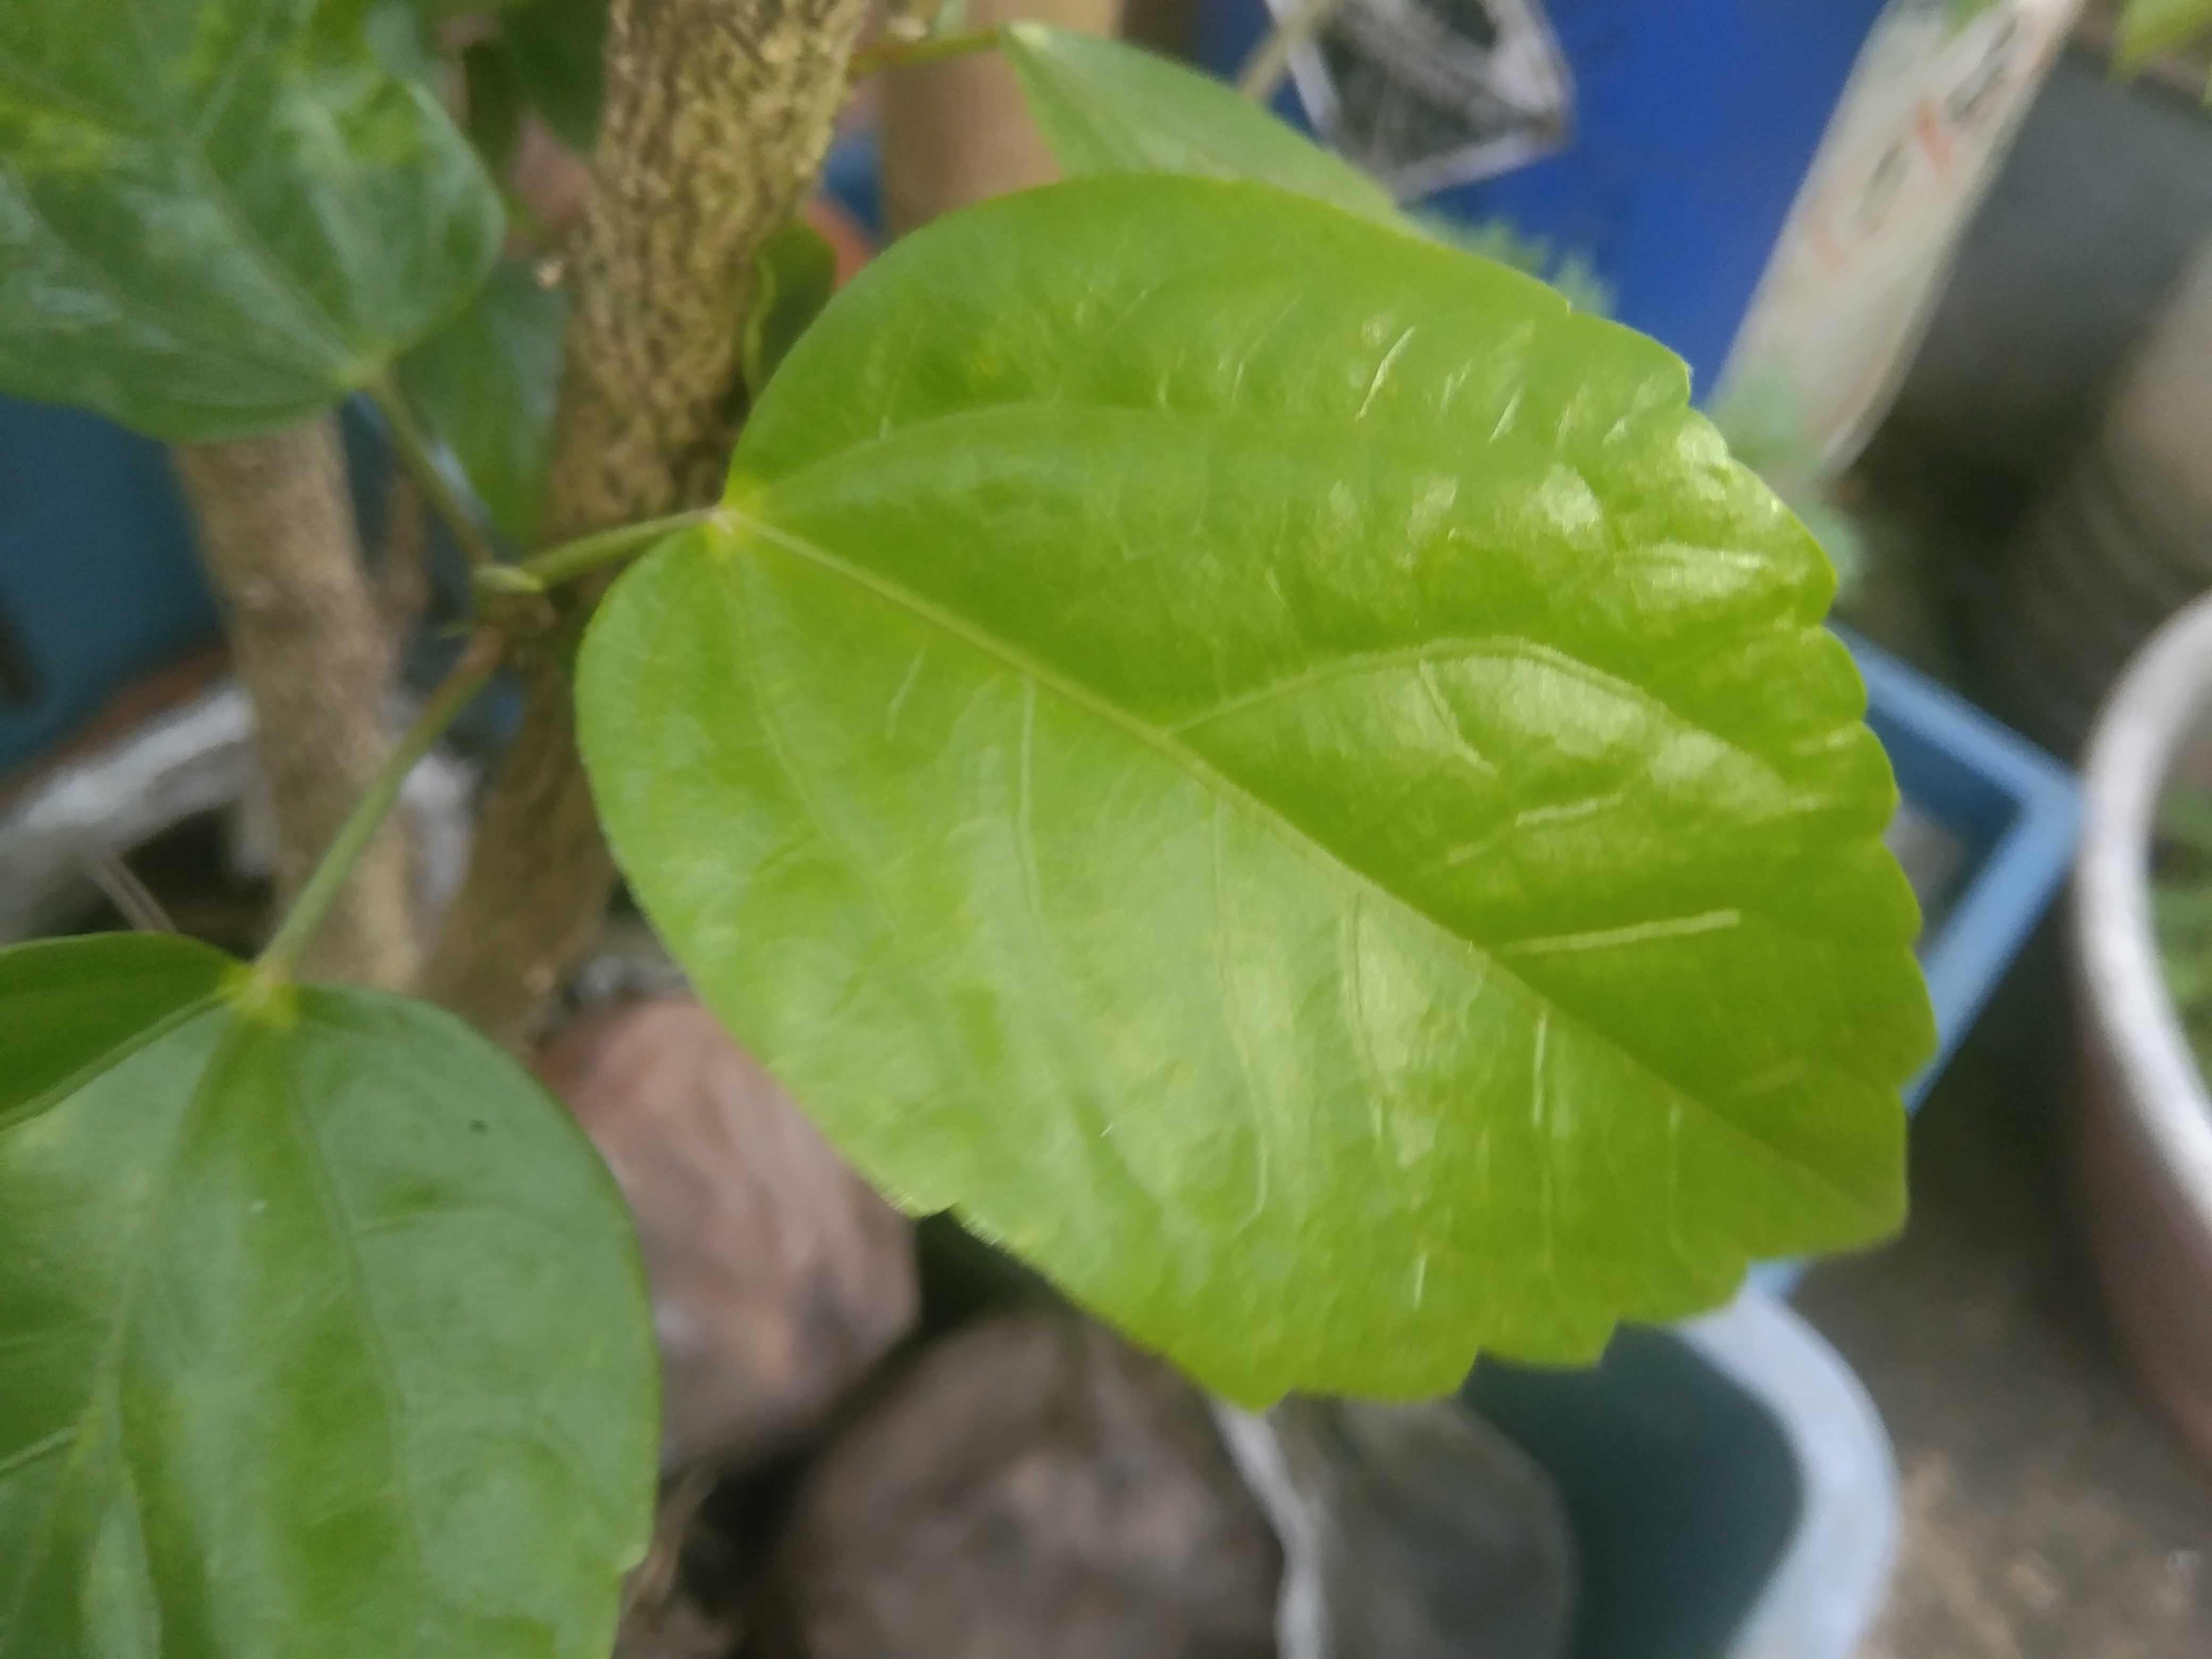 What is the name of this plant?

hibiscus
